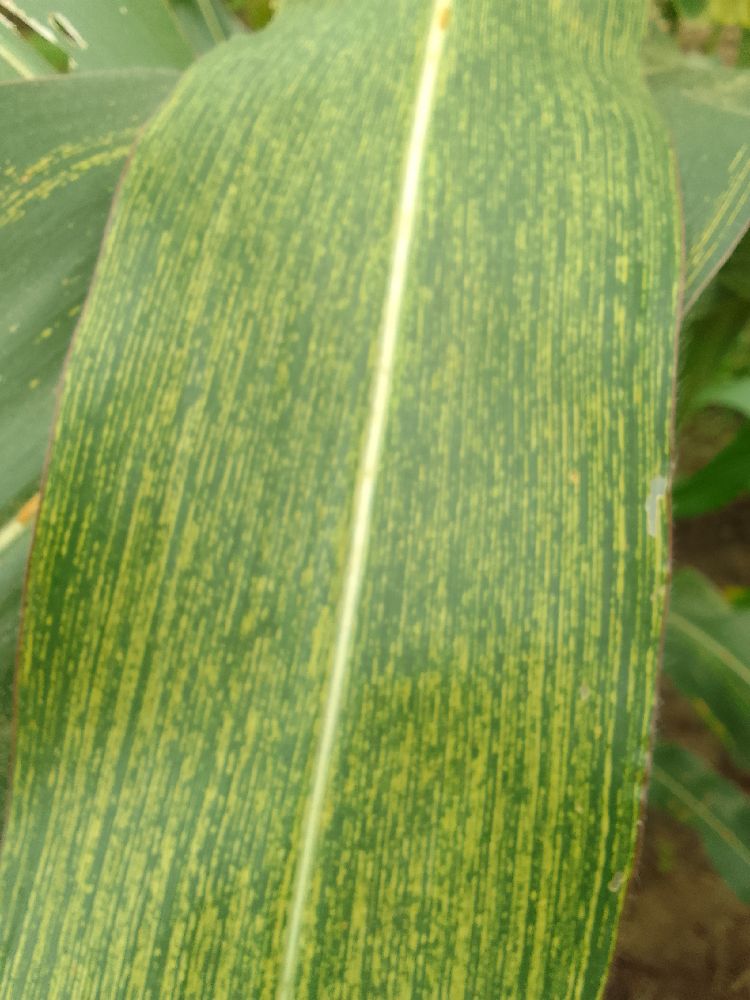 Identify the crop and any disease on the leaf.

maize, maize streak virus
